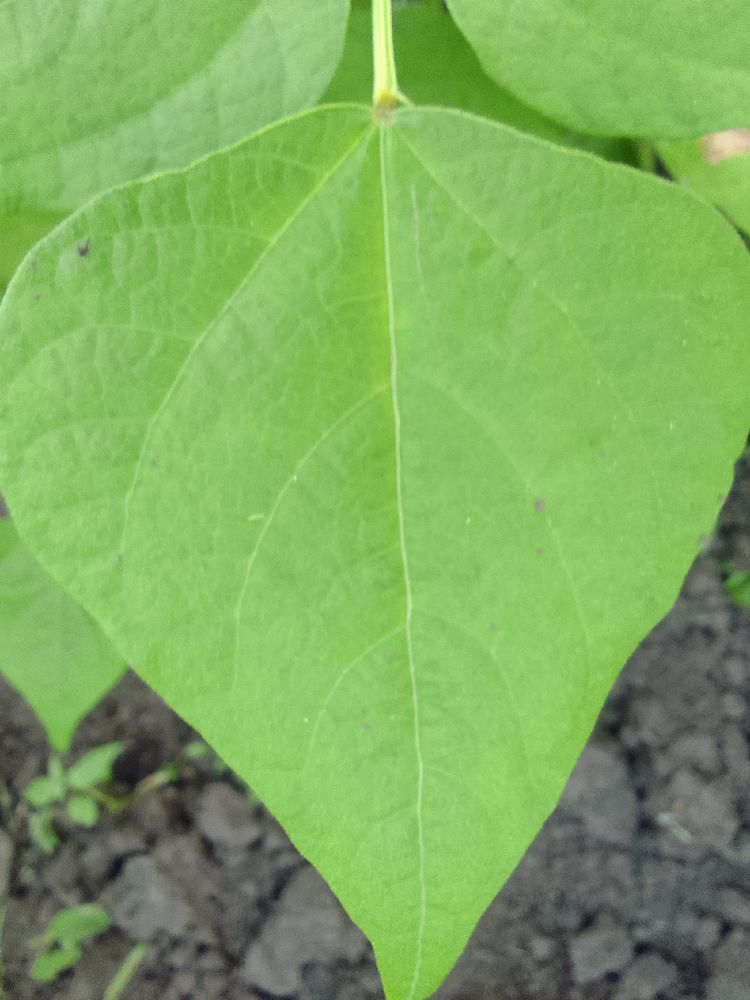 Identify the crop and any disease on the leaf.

common bean, healthy
